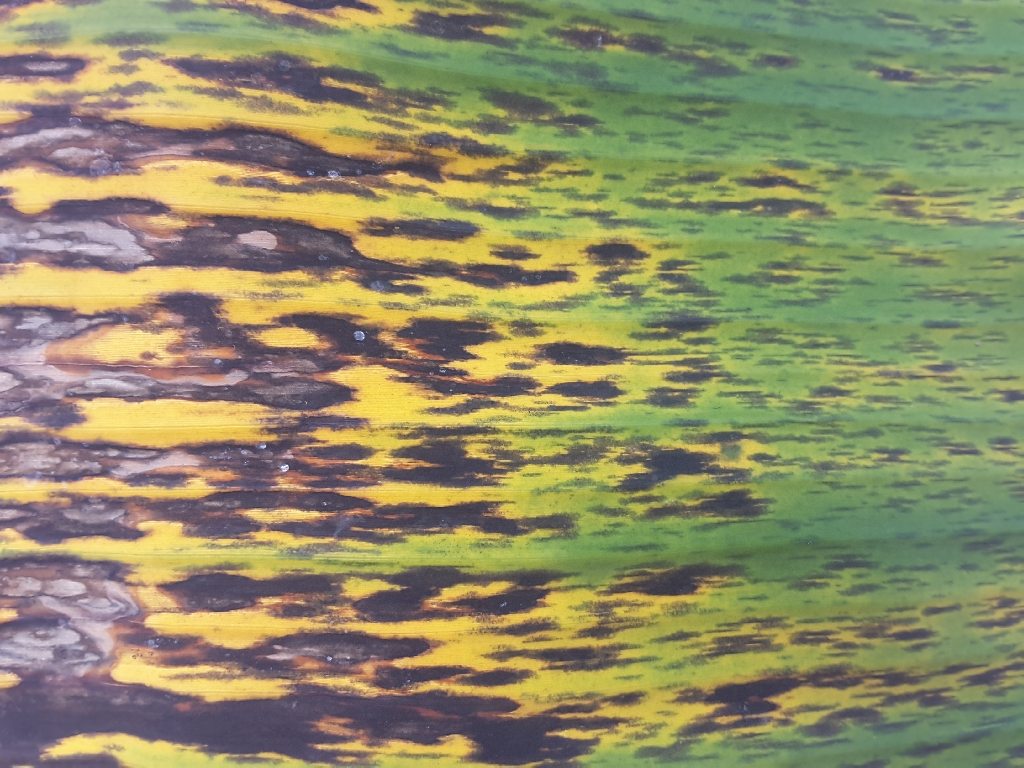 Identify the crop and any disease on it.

banana, black sigatoka
